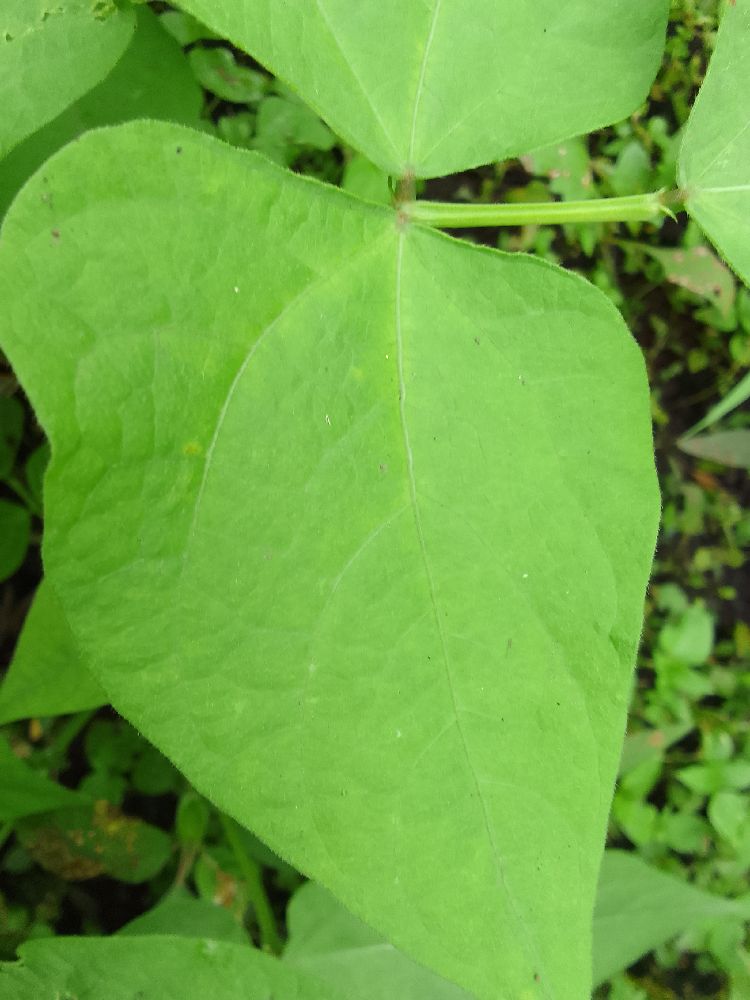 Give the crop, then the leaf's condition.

common bean, healthy
